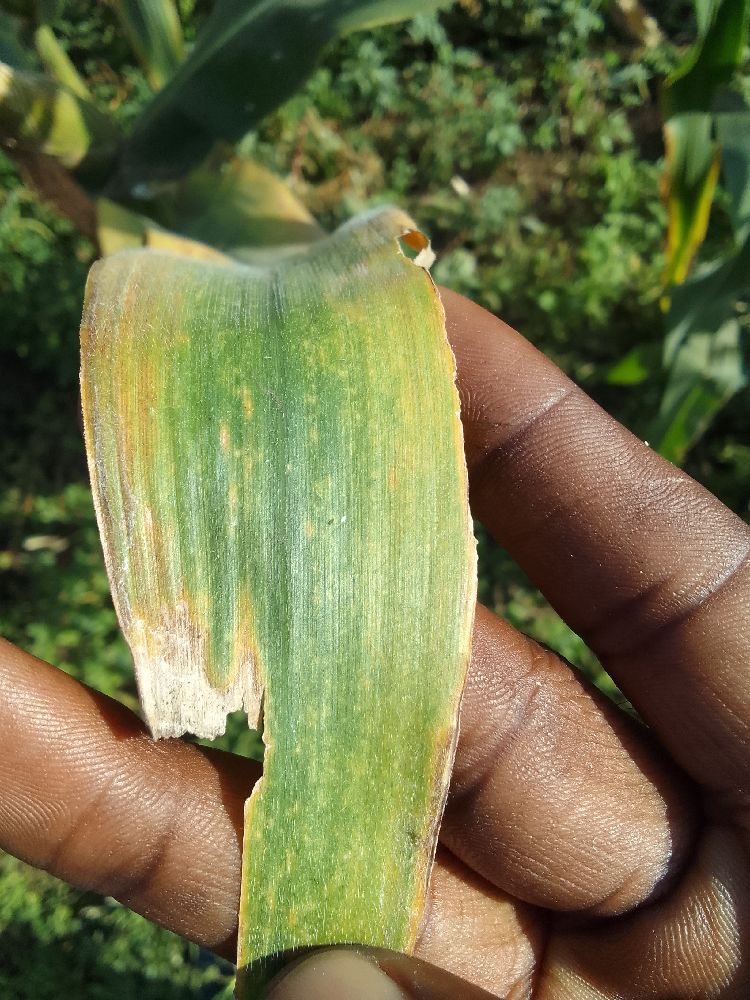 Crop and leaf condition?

maize, maize lethal necrosis
